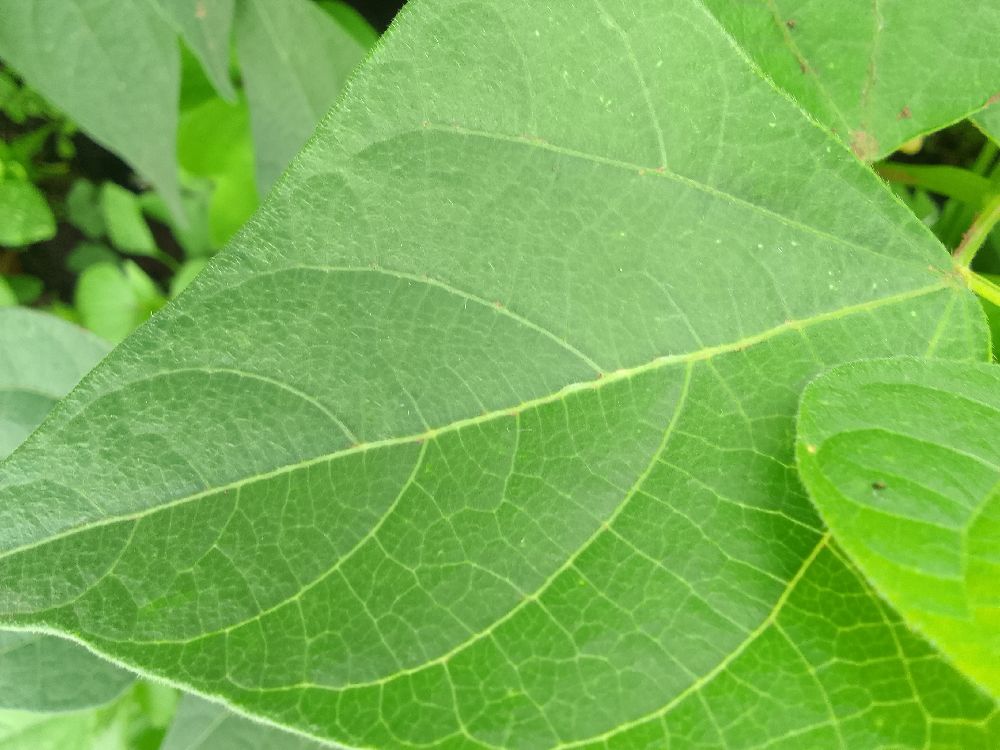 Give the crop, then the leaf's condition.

common bean, healthy
